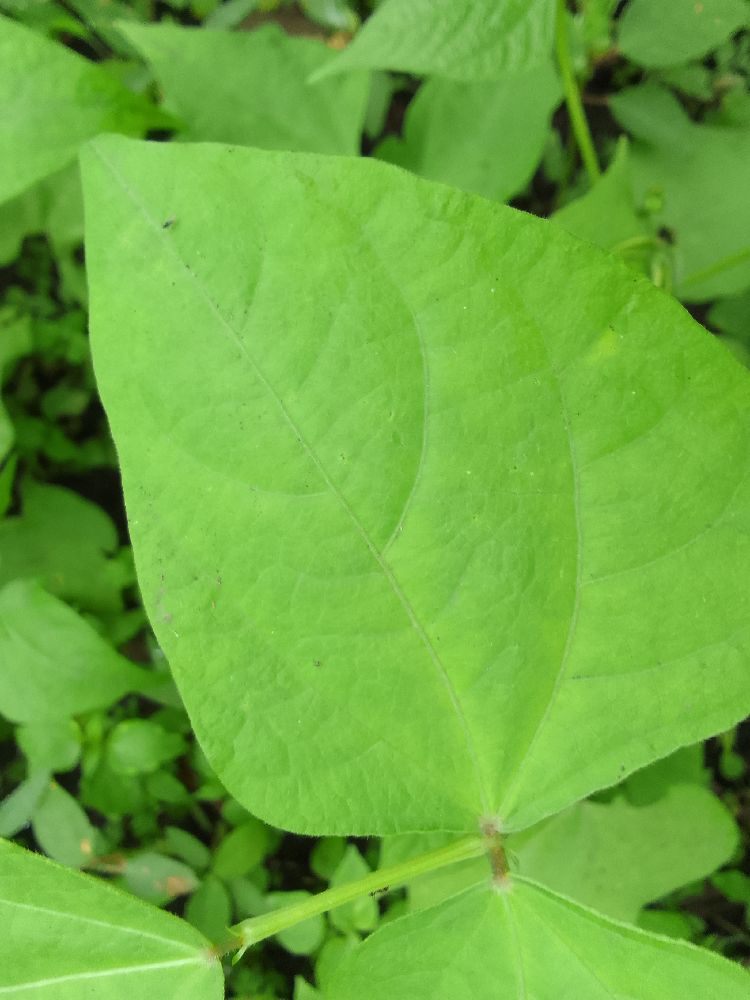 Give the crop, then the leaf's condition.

common bean, healthy
